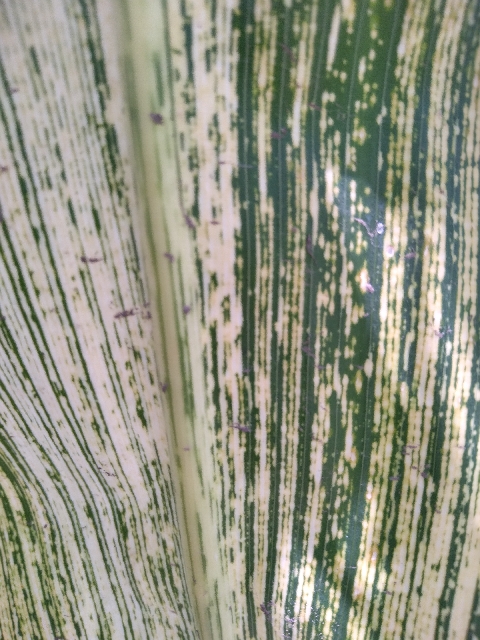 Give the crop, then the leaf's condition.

maize, maize streak virus
